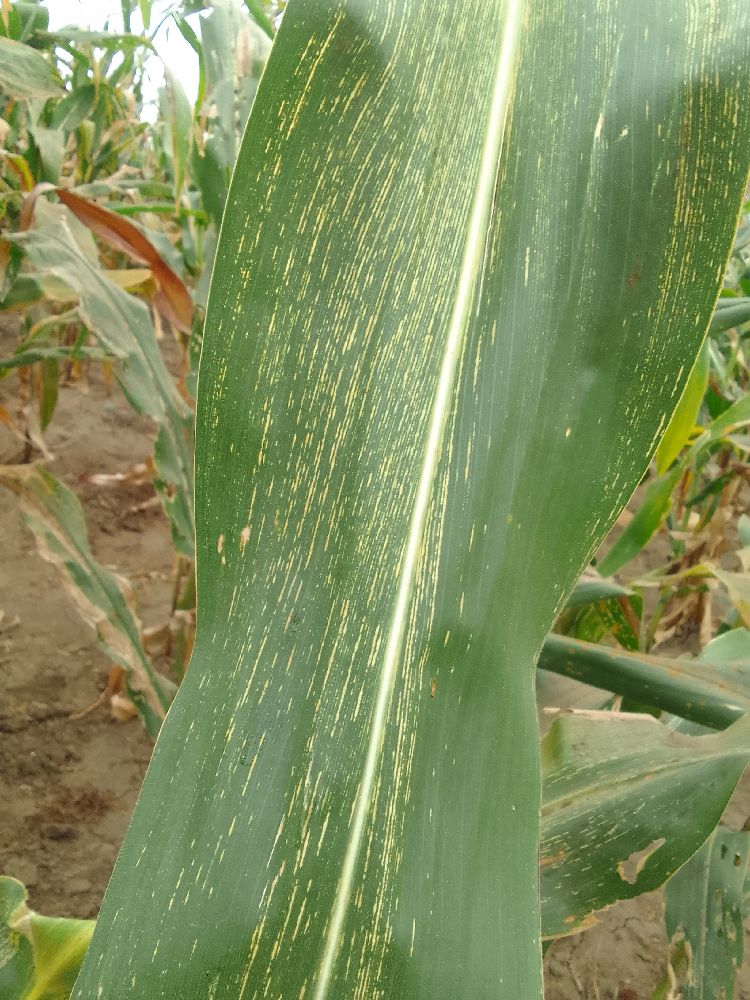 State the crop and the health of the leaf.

maize, maize streak virus
